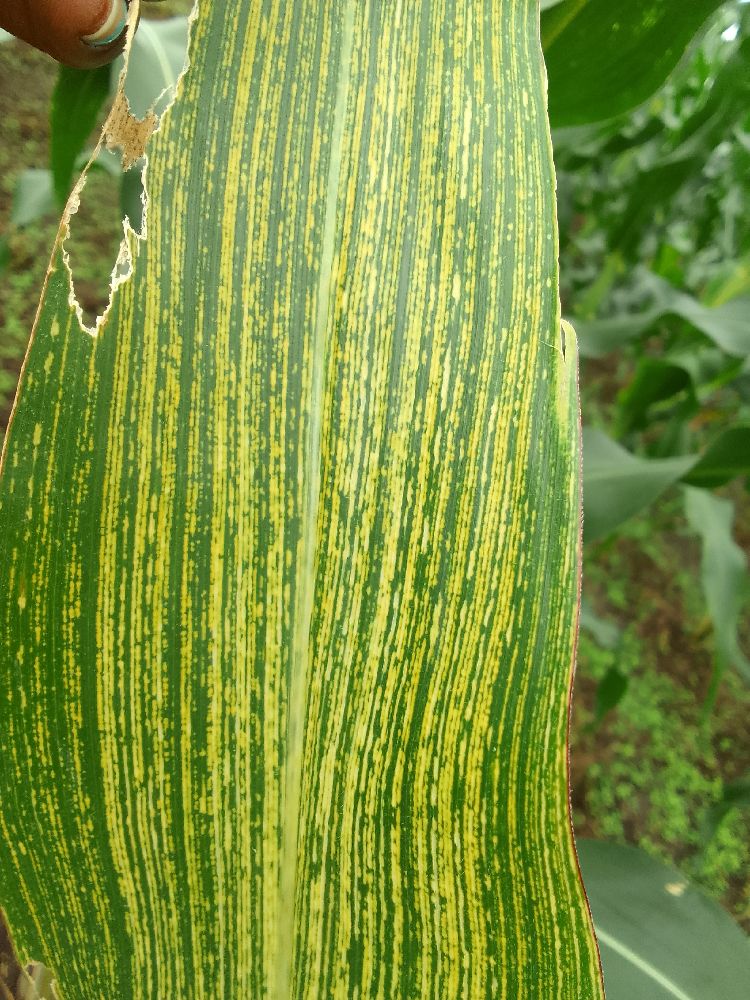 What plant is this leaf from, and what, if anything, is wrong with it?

maize, maize streak virus
